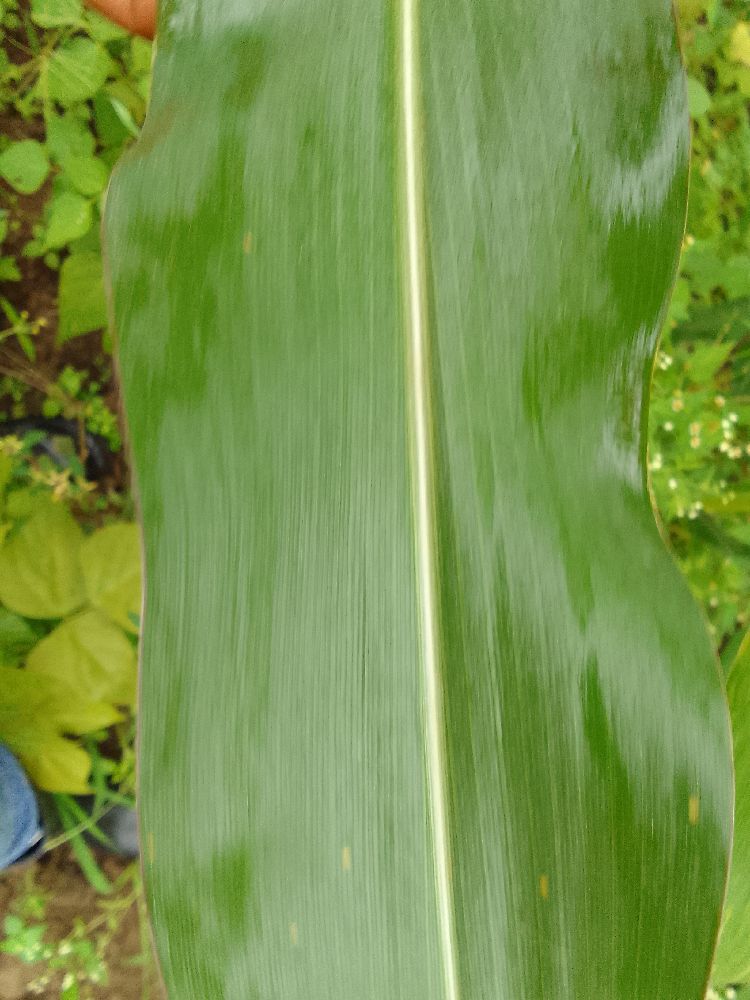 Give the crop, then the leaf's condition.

maize, healthy
